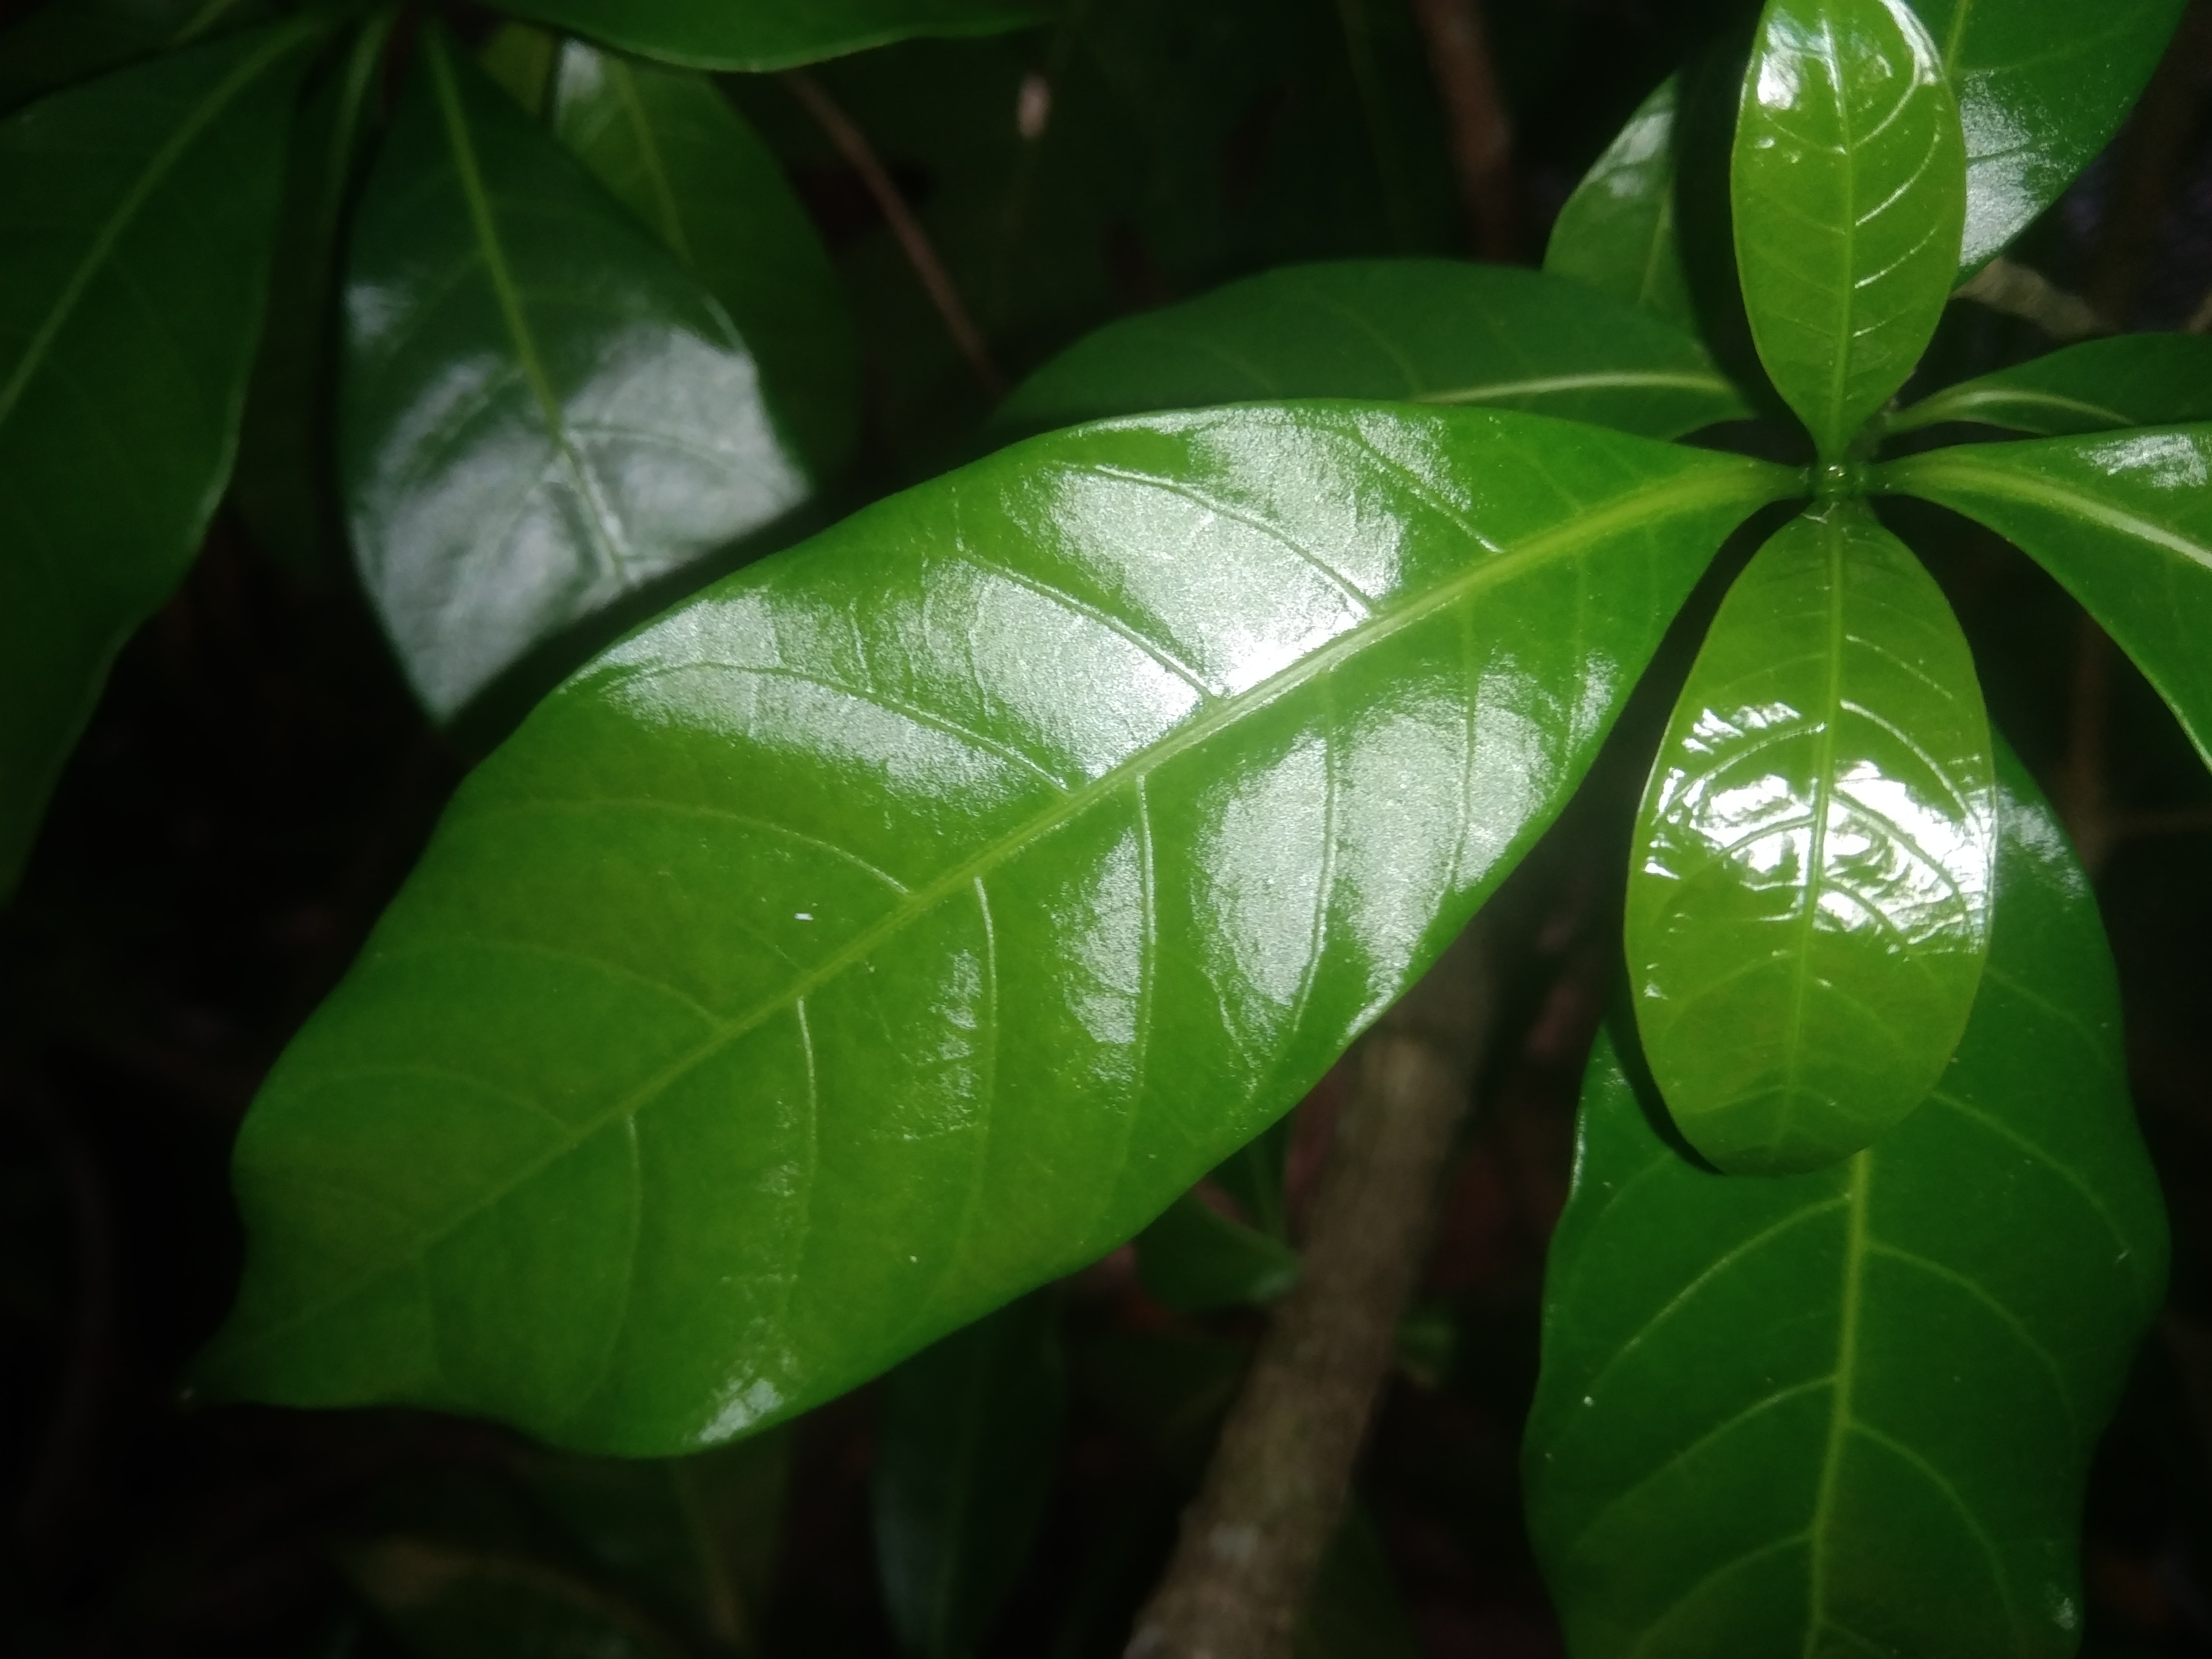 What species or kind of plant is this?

togor
